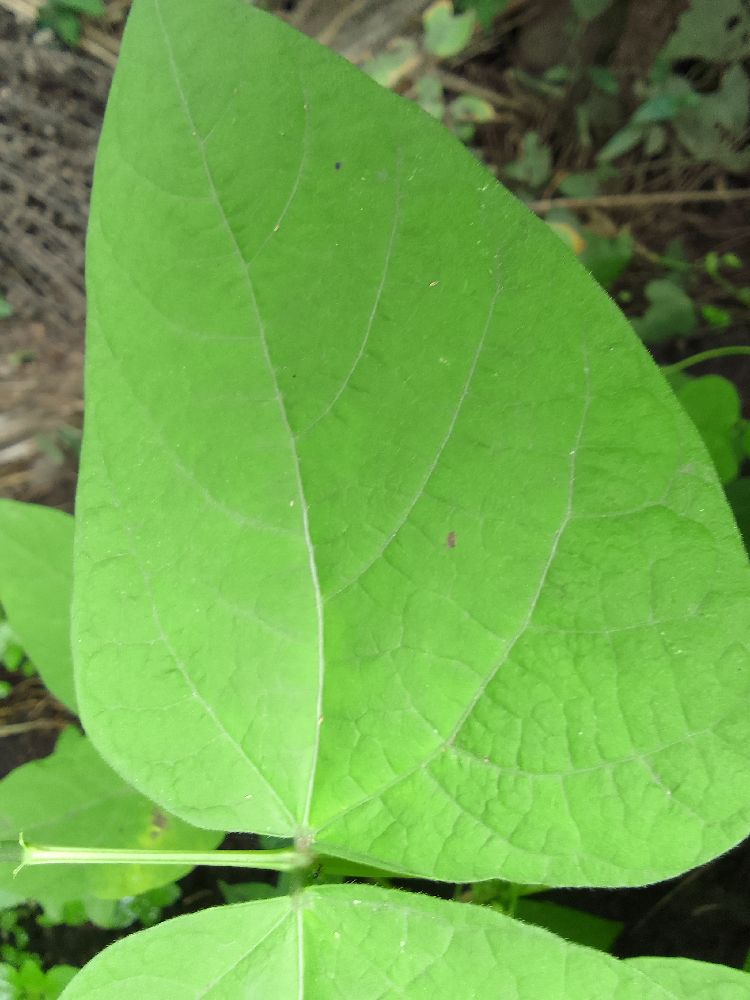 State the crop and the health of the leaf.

common bean, healthy
